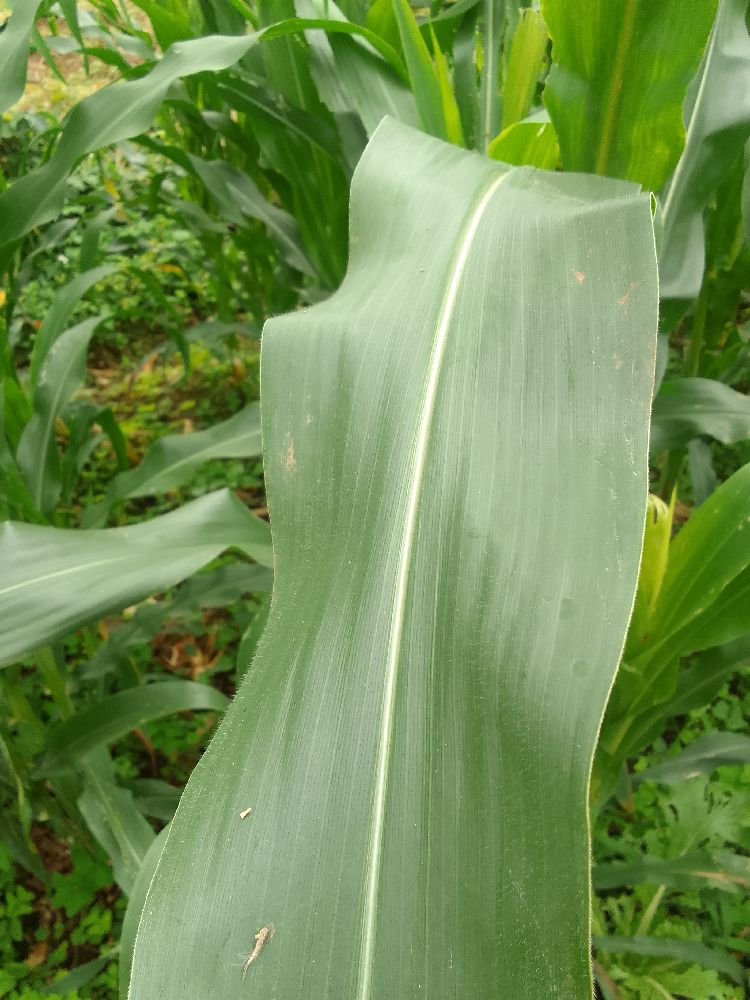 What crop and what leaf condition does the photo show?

maize, healthy
